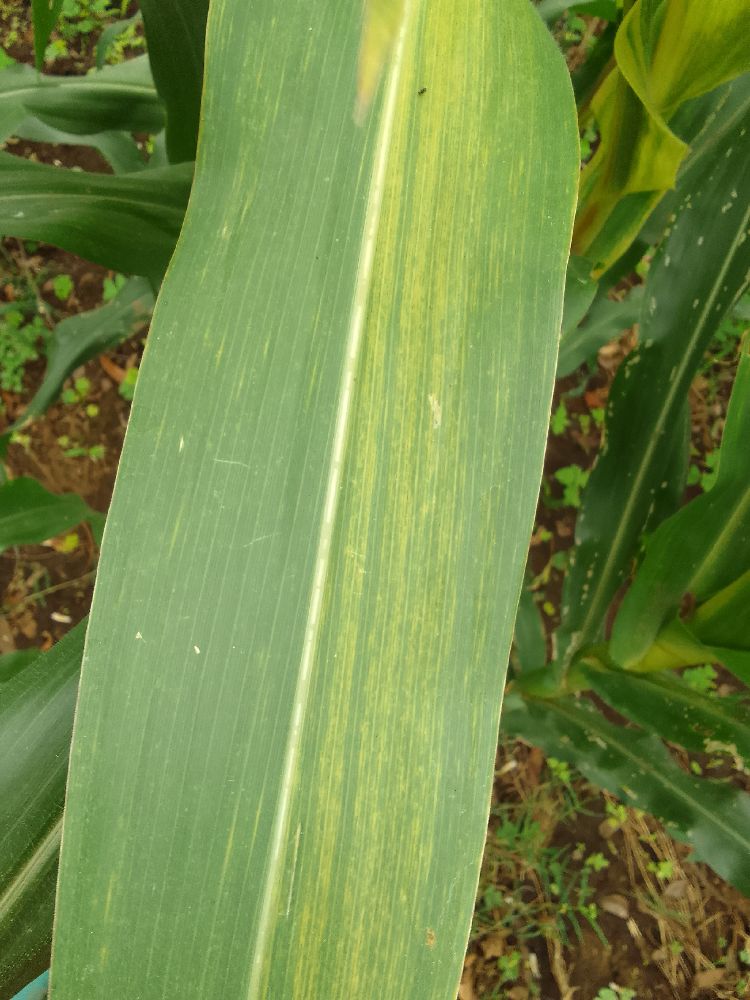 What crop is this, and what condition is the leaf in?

maize, maize lethal necrosis
